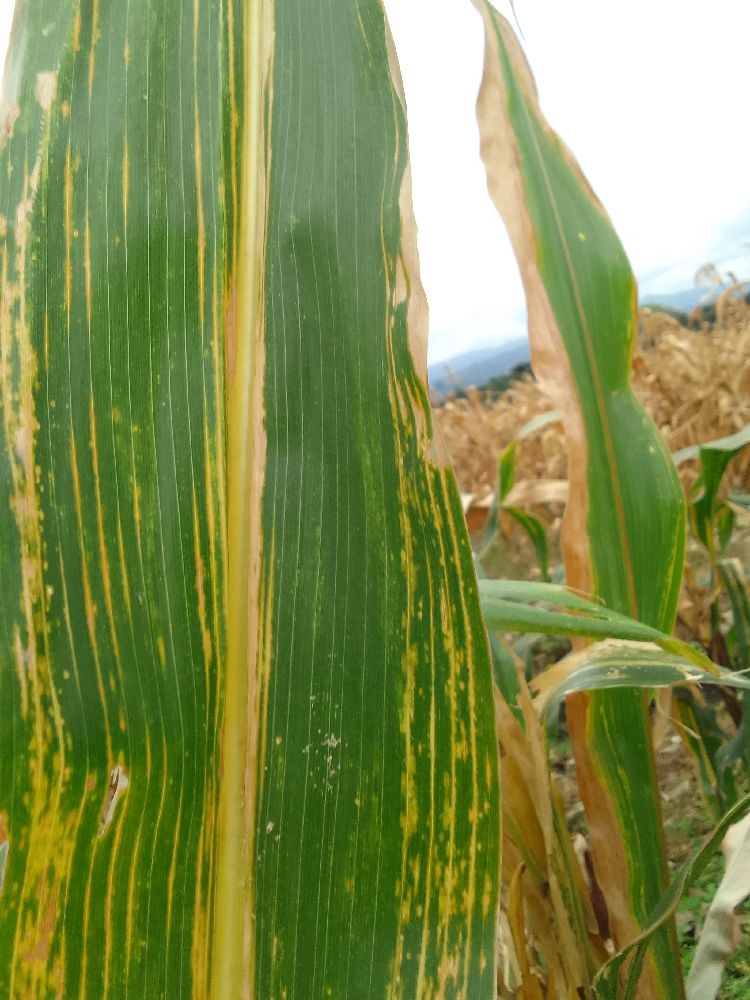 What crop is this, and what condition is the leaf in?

maize, maize lethal necrosis
